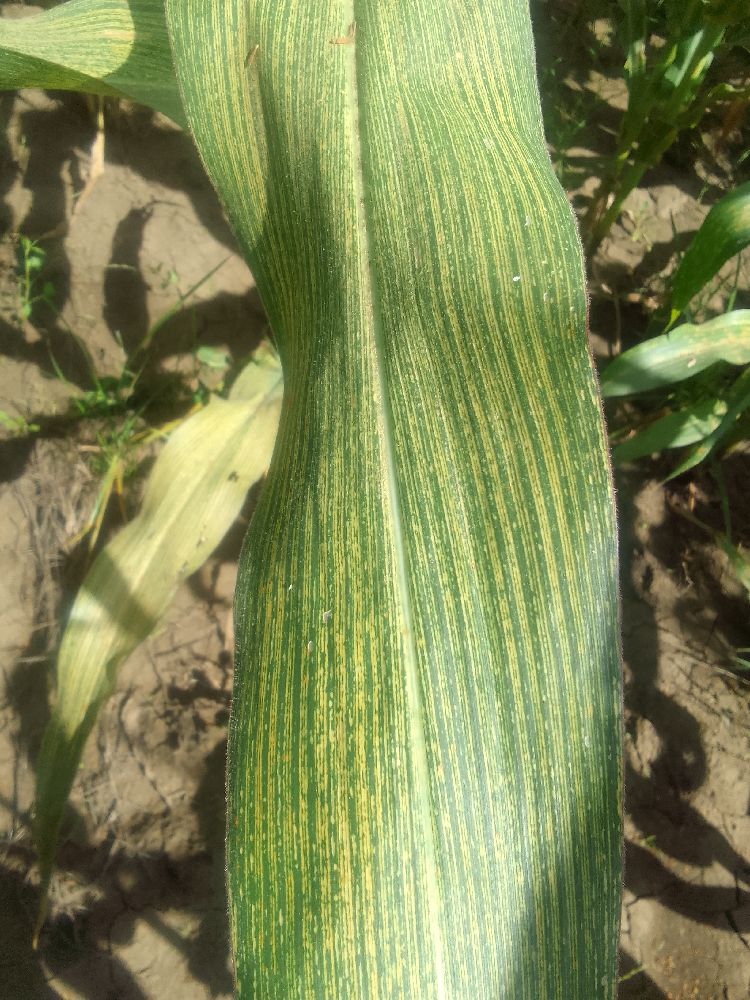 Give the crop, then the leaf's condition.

maize, maize streak virus
